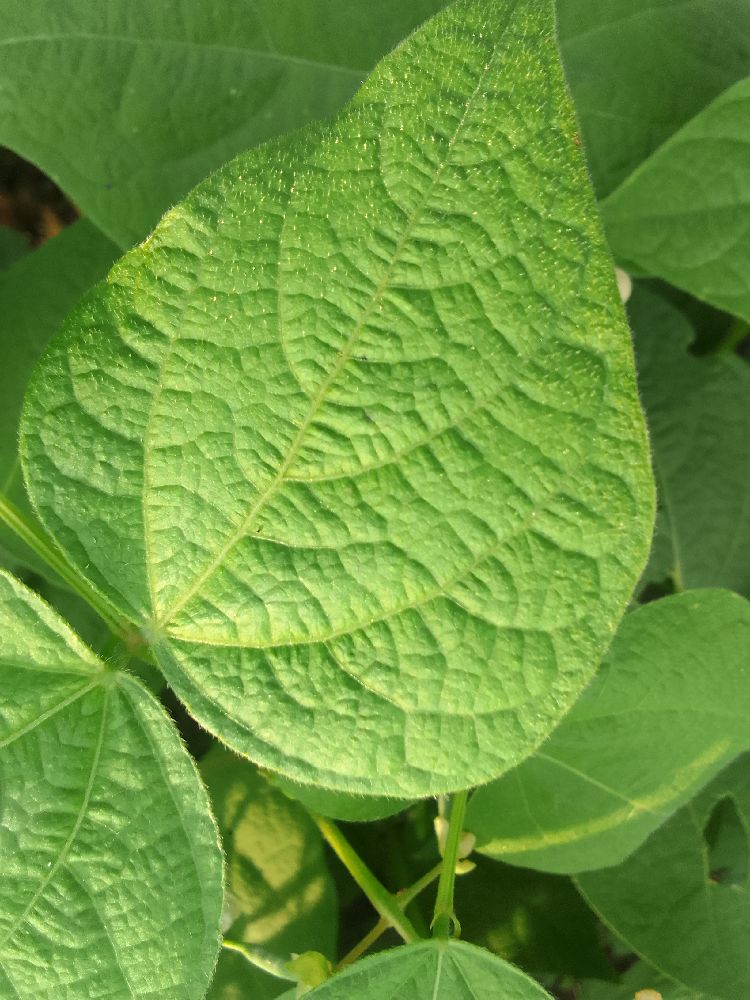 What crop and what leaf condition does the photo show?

common bean, healthy
